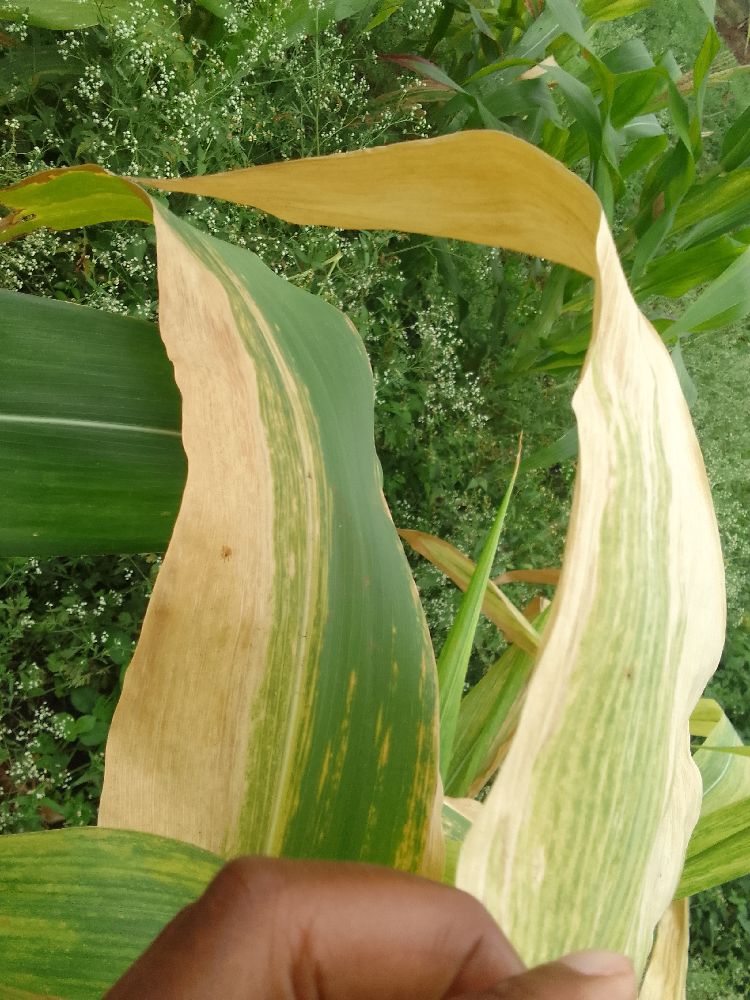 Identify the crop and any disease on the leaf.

maize, maize lethal necrosis
